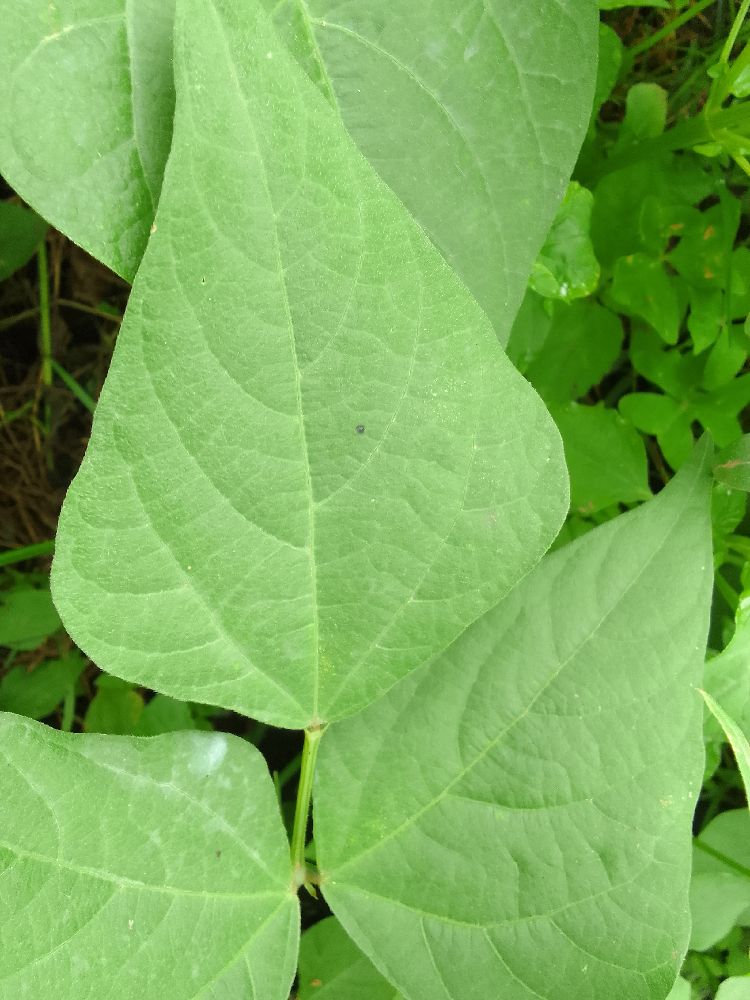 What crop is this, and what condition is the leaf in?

common bean, healthy
